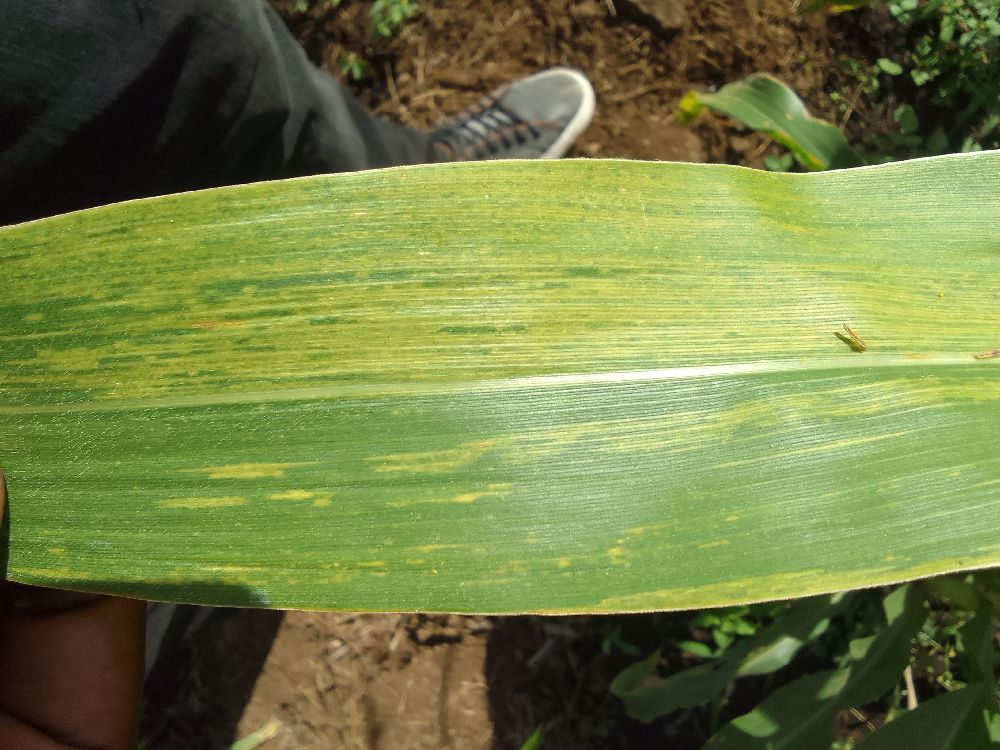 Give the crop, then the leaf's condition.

maize, maize lethal necrosis
